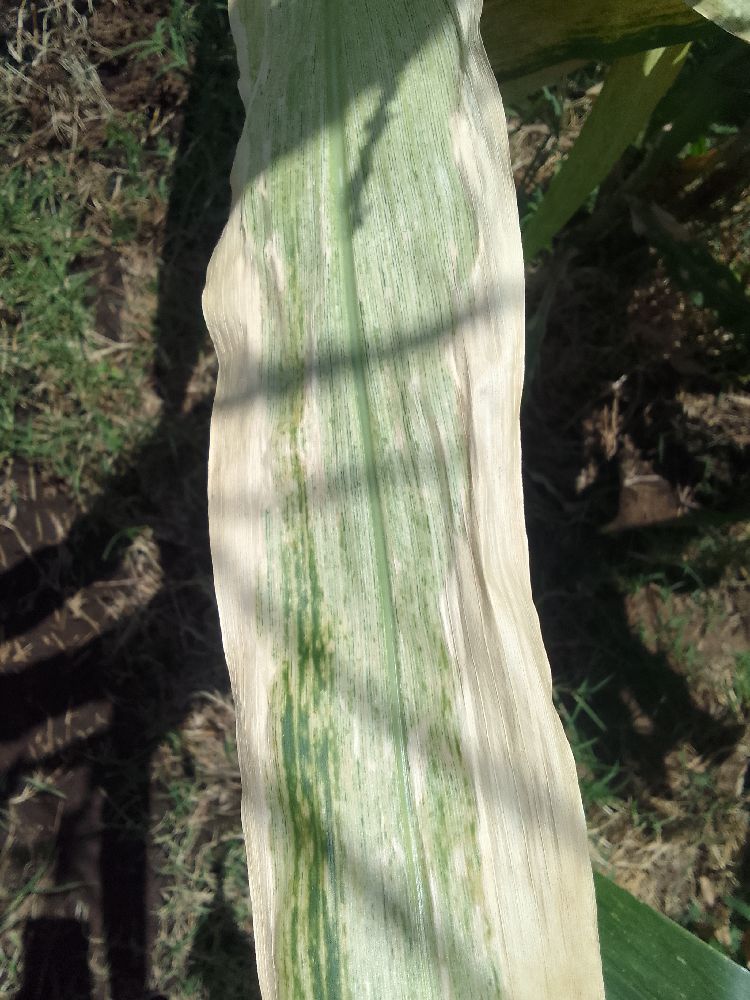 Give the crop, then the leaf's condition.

maize, maize lethal necrosis
